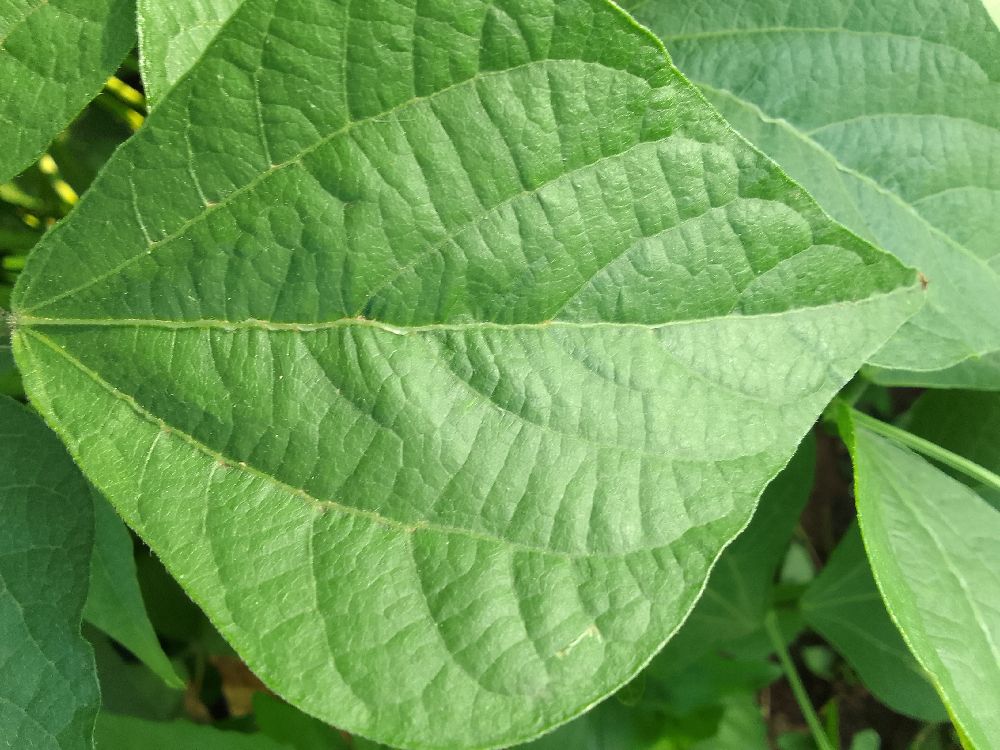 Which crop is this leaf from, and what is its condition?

common bean, healthy
